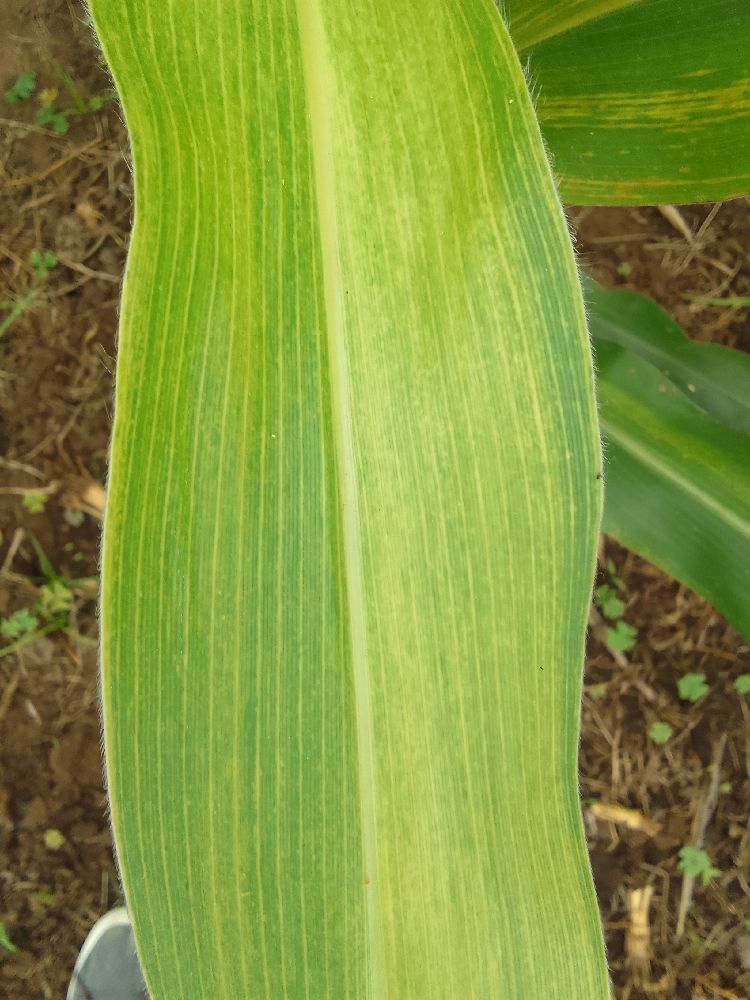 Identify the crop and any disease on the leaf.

maize, maize lethal necrosis
